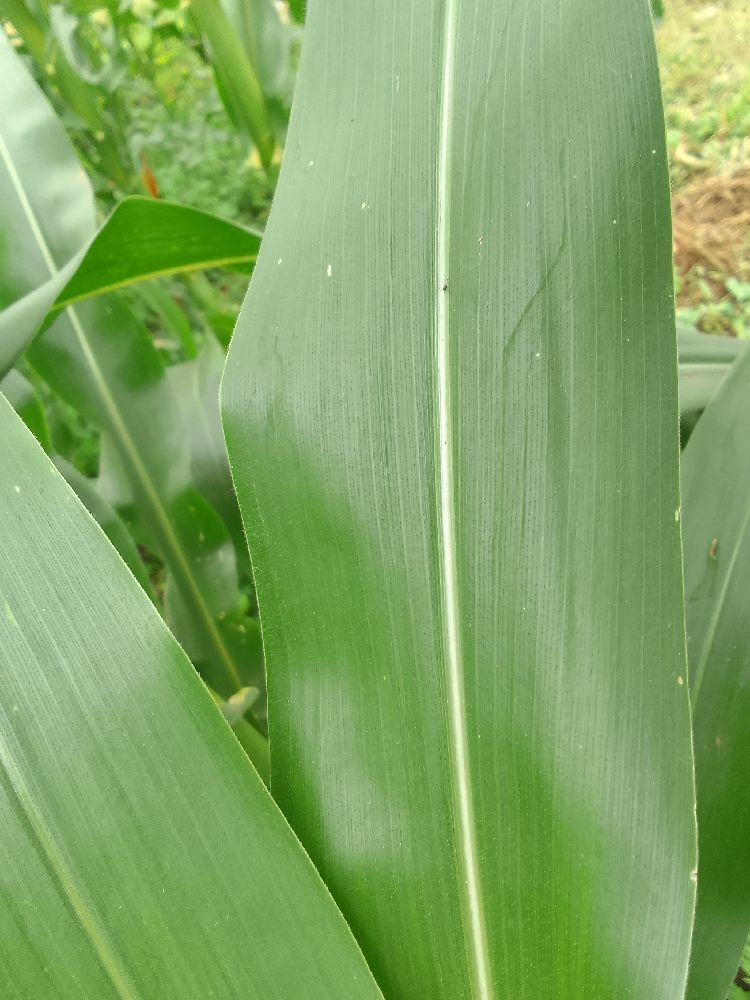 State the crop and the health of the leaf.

maize, healthy
